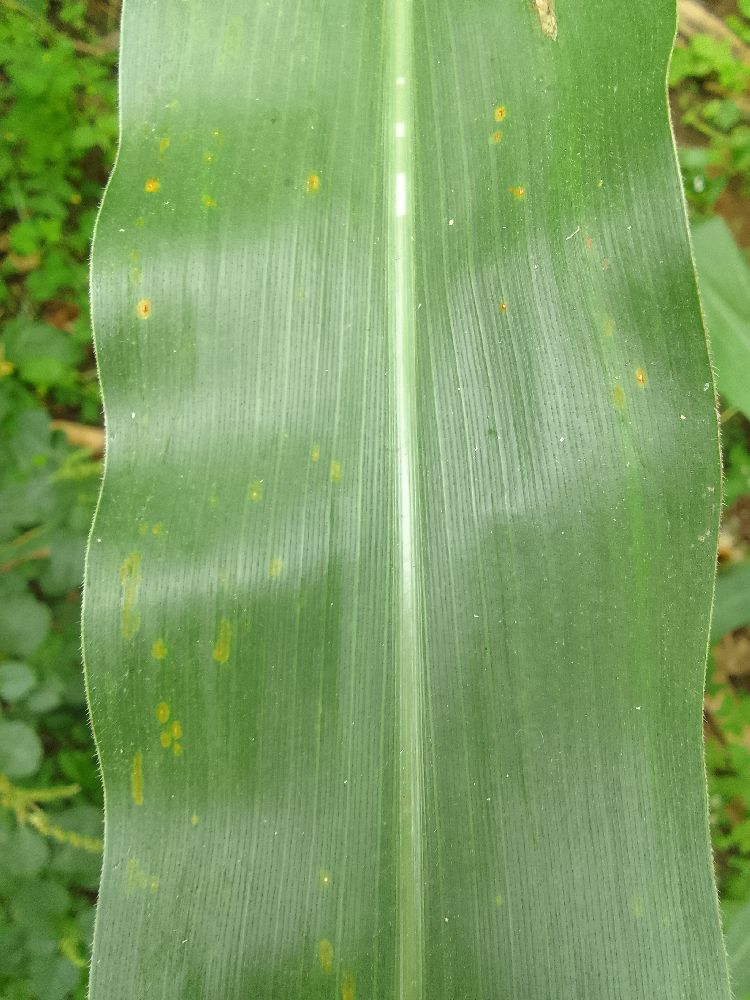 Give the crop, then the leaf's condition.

maize, healthy
